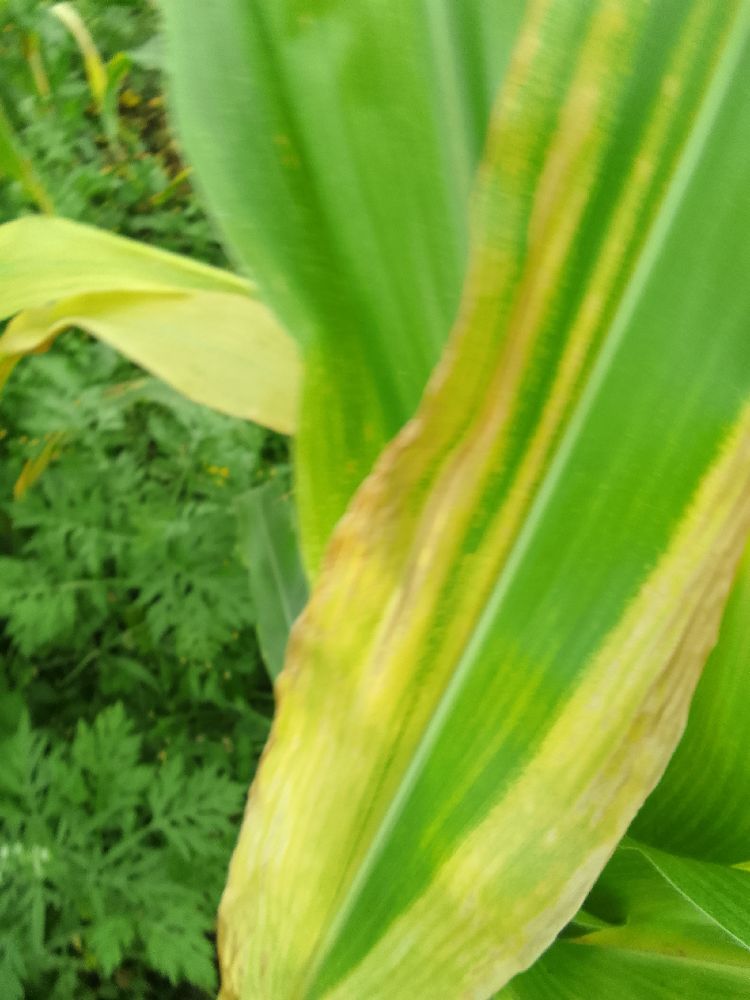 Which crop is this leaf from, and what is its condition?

maize, maize lethal necrosis
